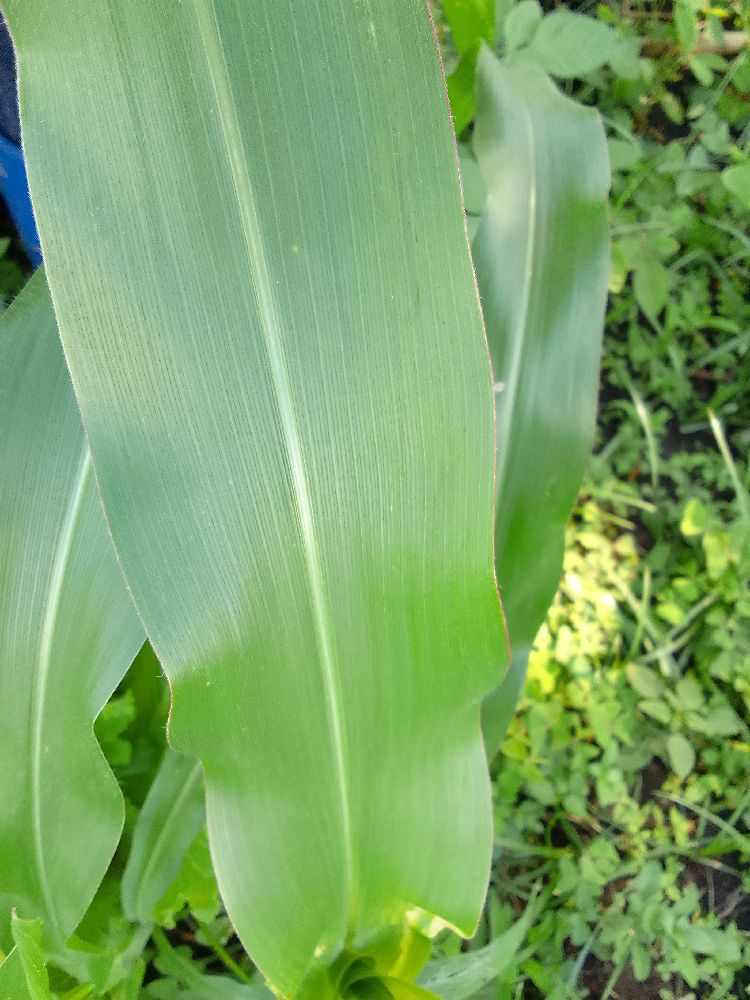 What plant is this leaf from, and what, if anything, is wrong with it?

maize, healthy
